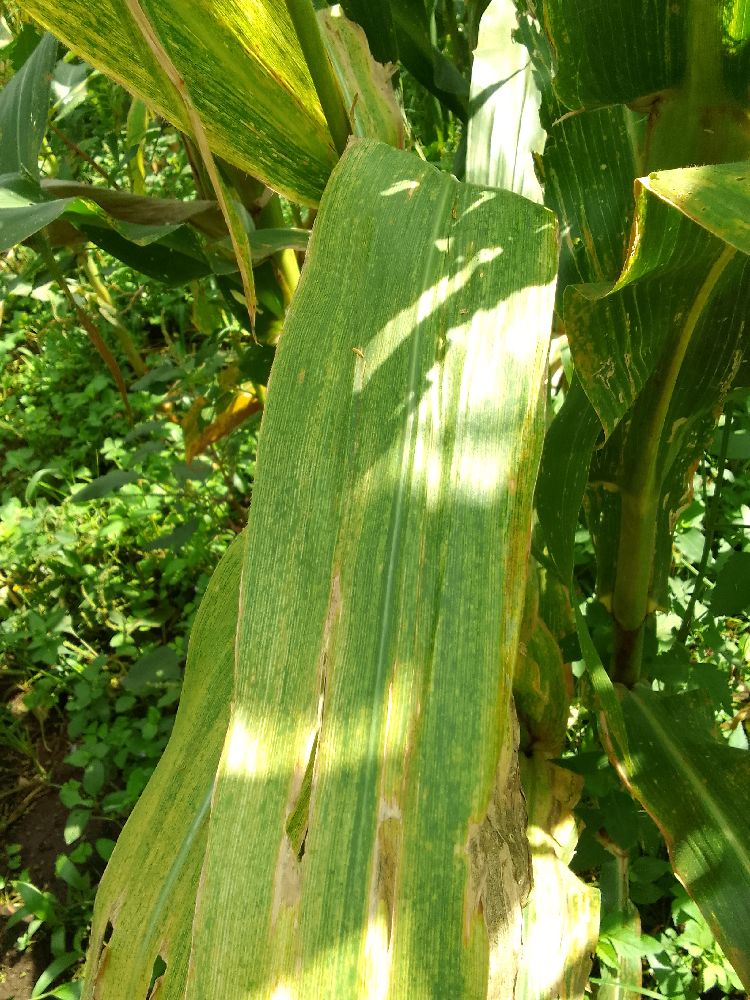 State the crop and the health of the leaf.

maize, maize lethal necrosis
